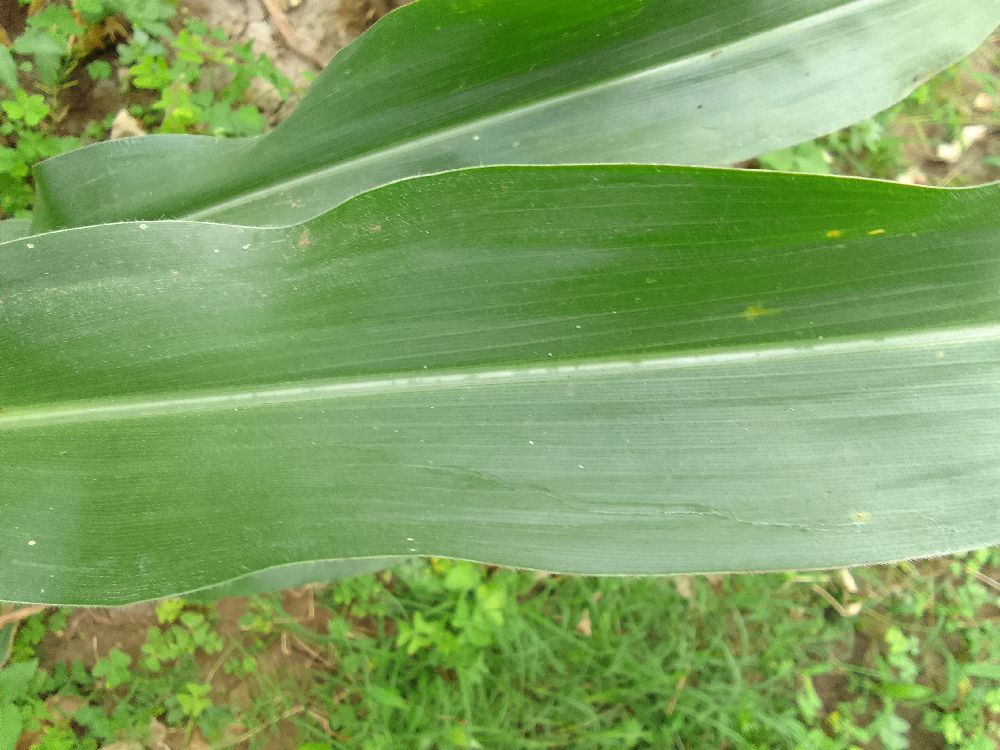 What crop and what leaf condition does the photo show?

maize, healthy
